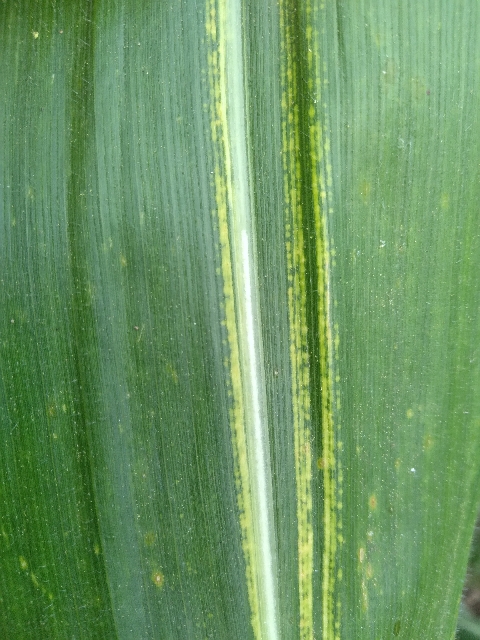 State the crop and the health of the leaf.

maize, maize streak virus
